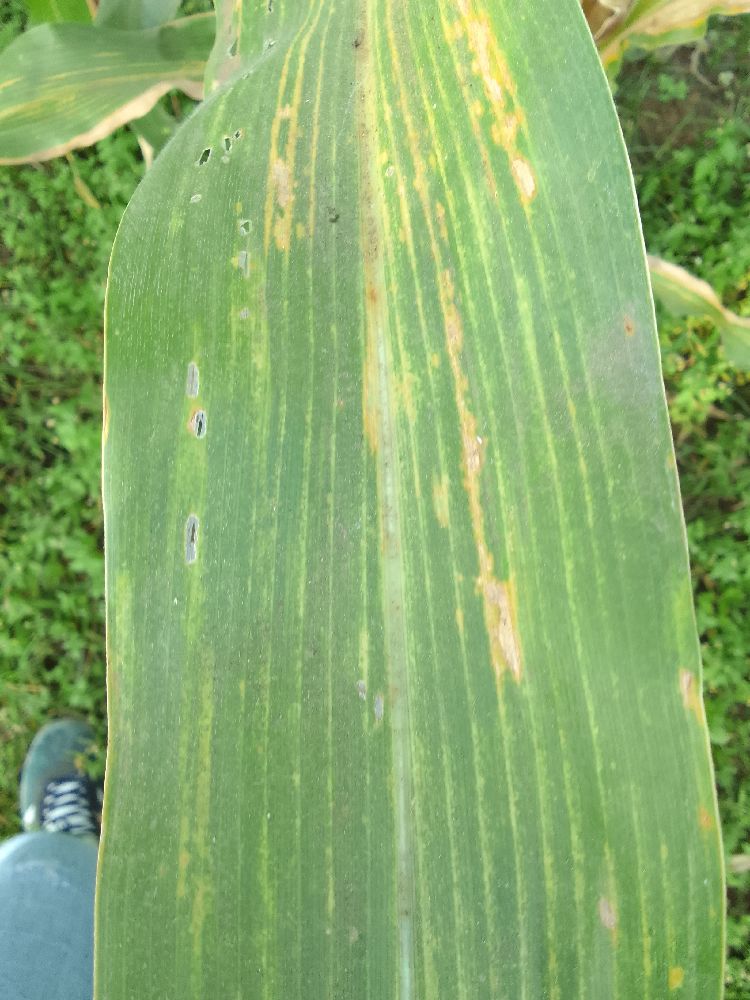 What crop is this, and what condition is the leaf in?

maize, maize lethal necrosis
